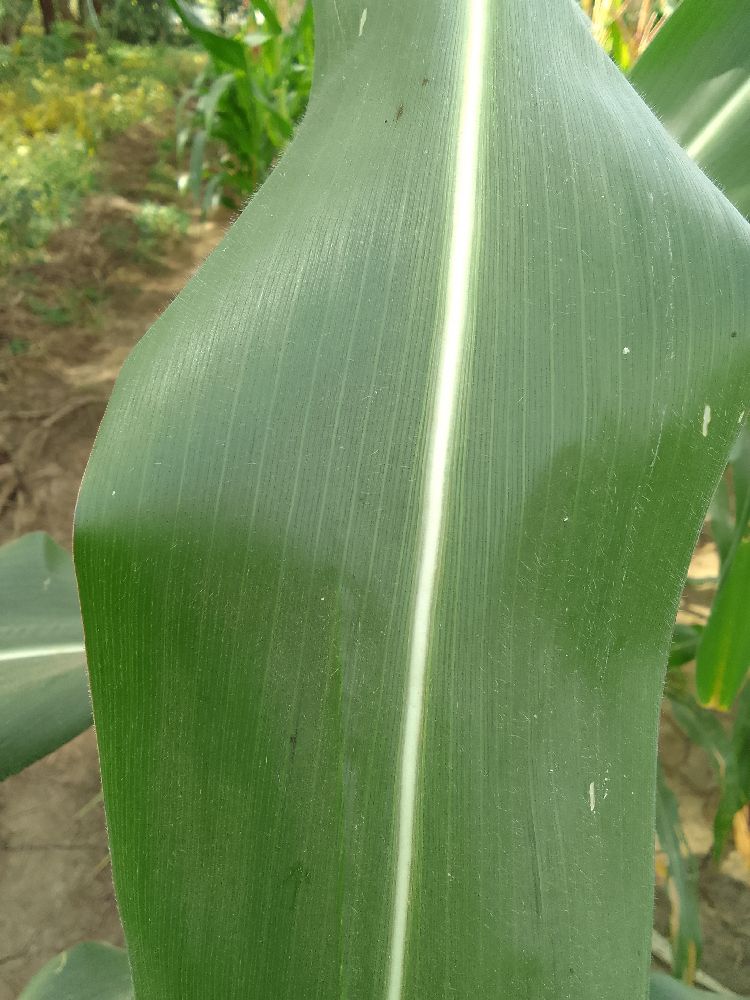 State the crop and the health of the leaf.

maize, healthy
